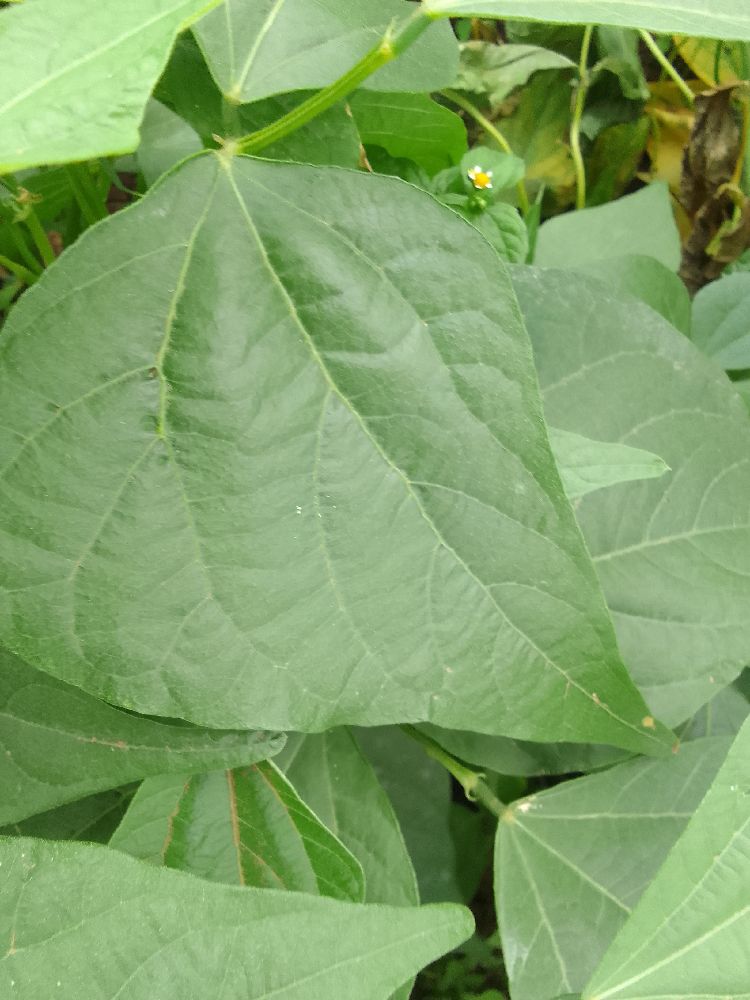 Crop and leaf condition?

common bean, healthy
